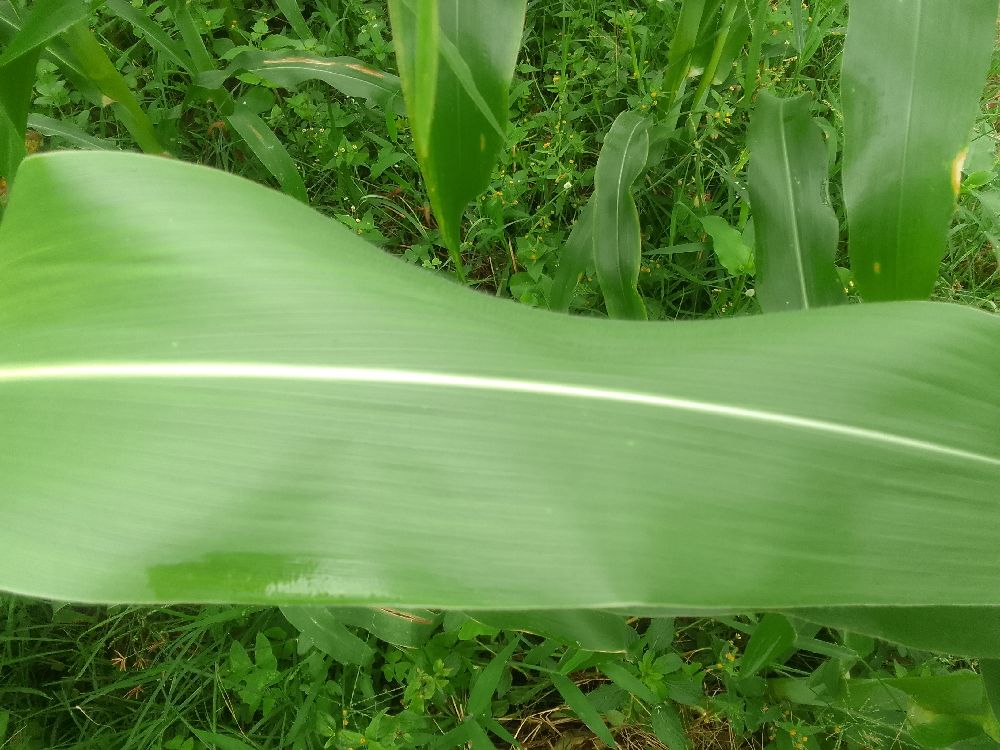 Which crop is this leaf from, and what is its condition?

maize, healthy
